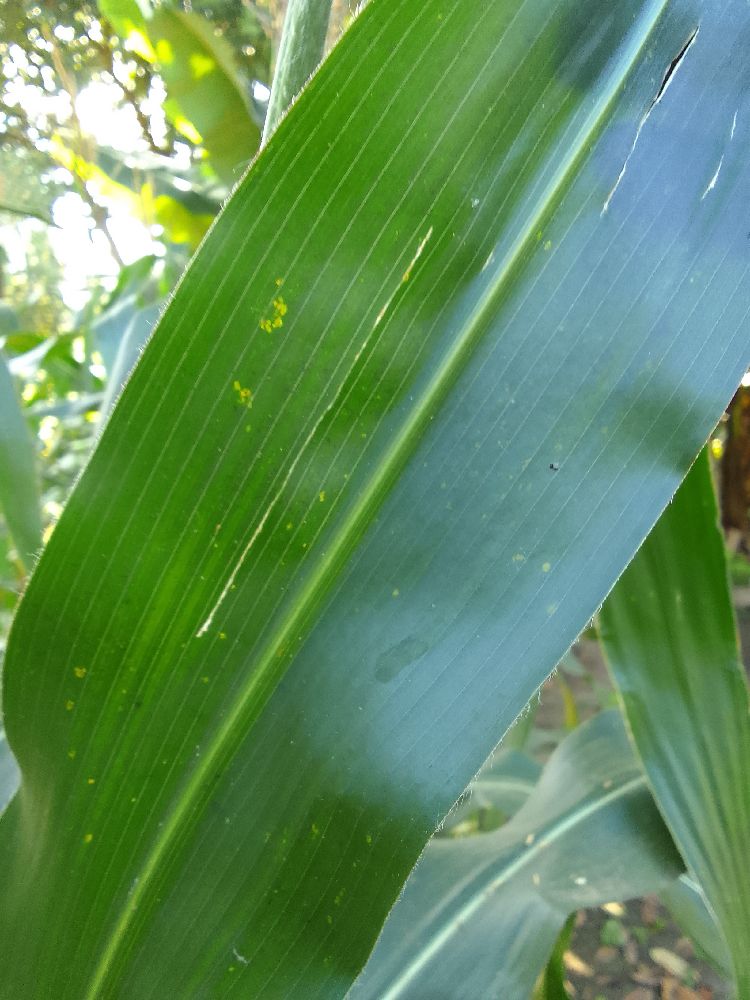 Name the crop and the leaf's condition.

maize, healthy
